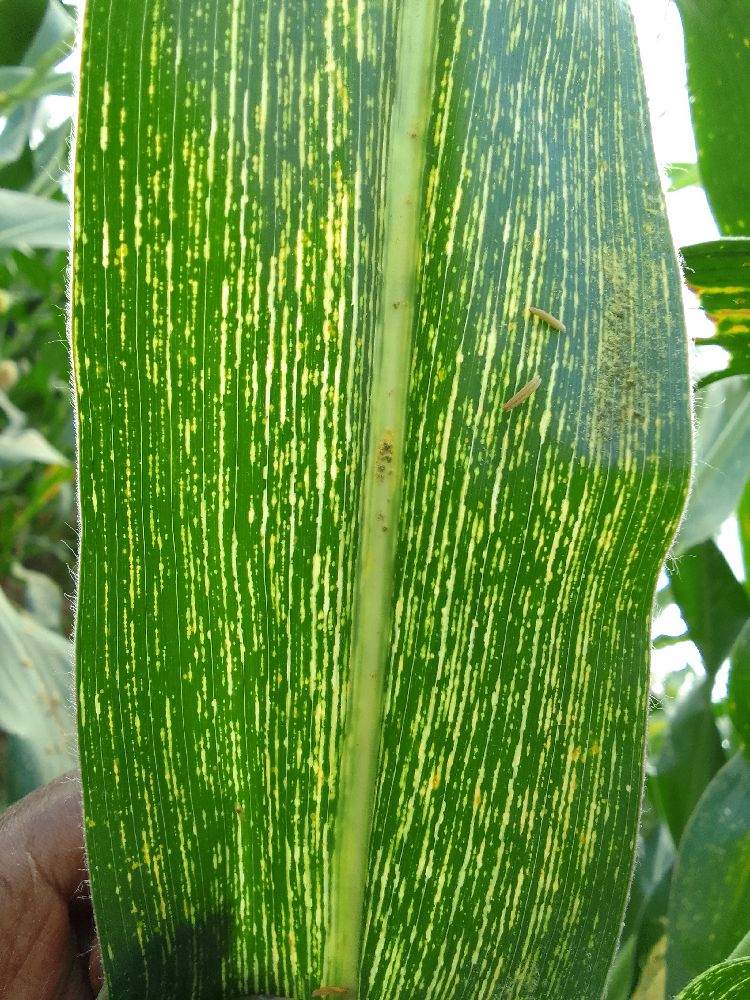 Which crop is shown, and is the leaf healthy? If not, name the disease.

maize, maize streak virus
